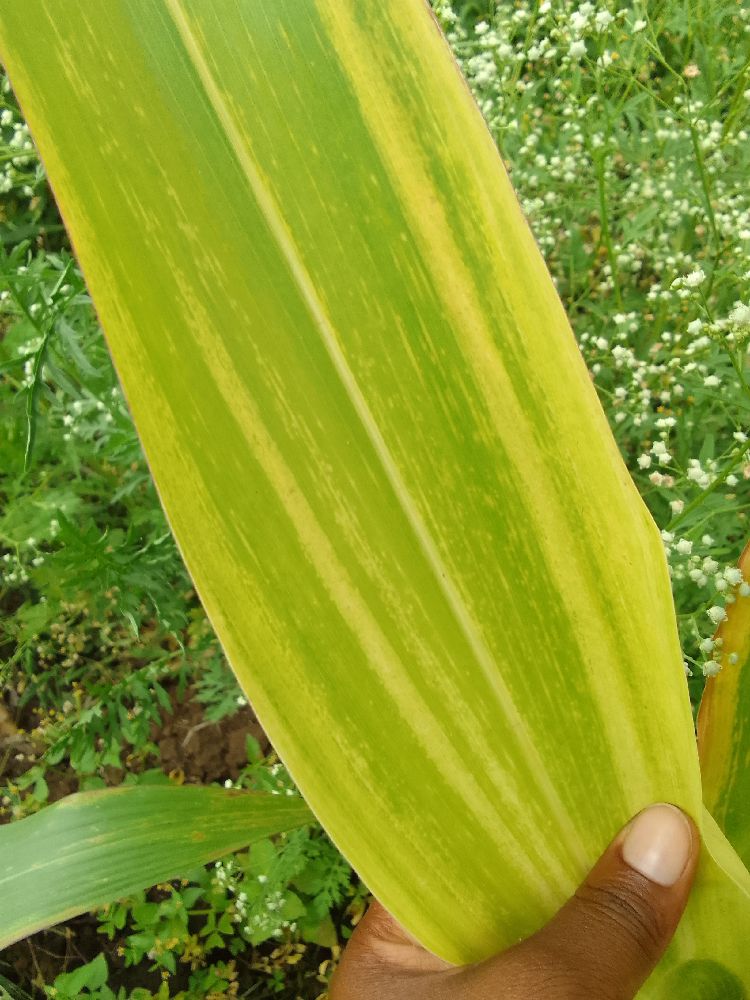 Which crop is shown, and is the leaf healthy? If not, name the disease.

maize, maize lethal necrosis
